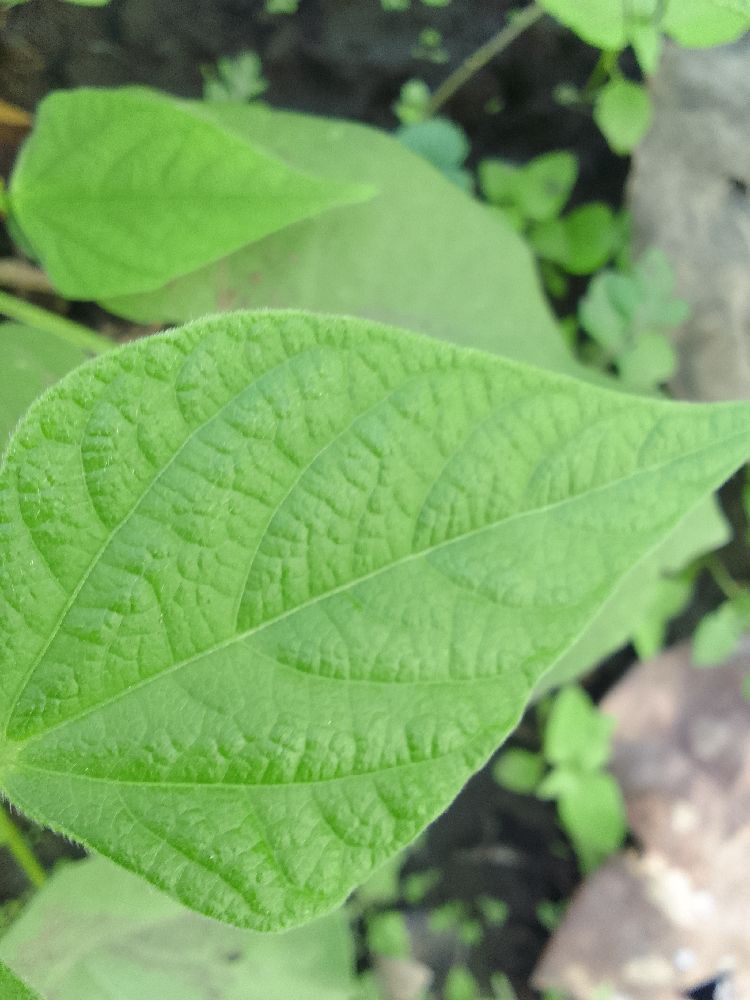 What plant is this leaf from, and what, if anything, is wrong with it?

common bean, healthy
